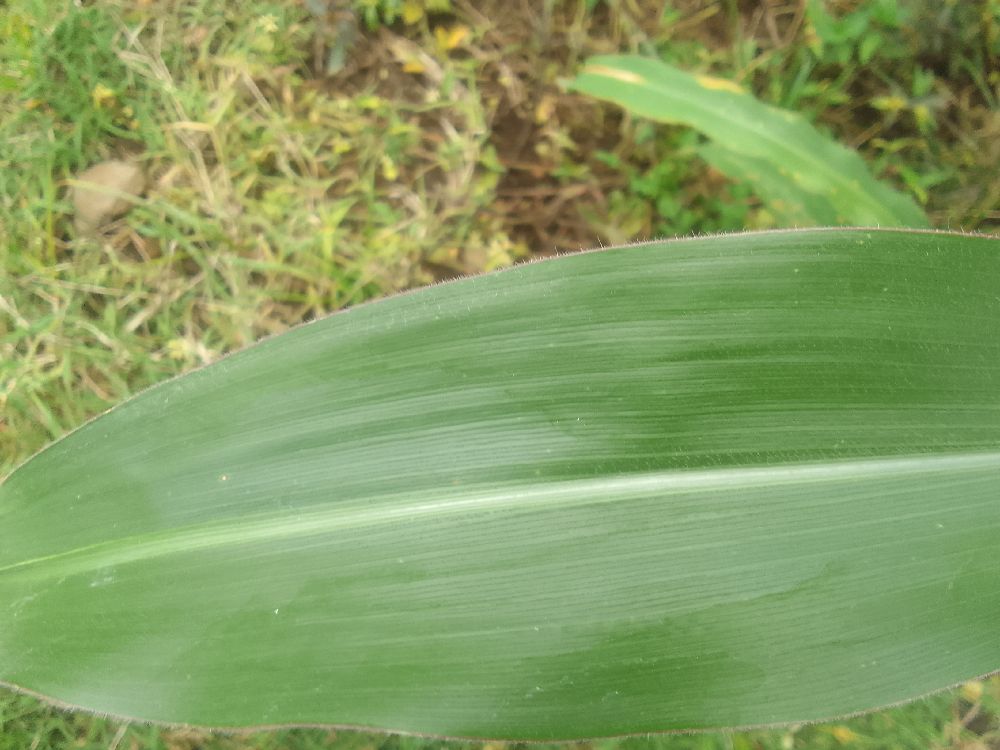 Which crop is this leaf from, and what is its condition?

maize, healthy
